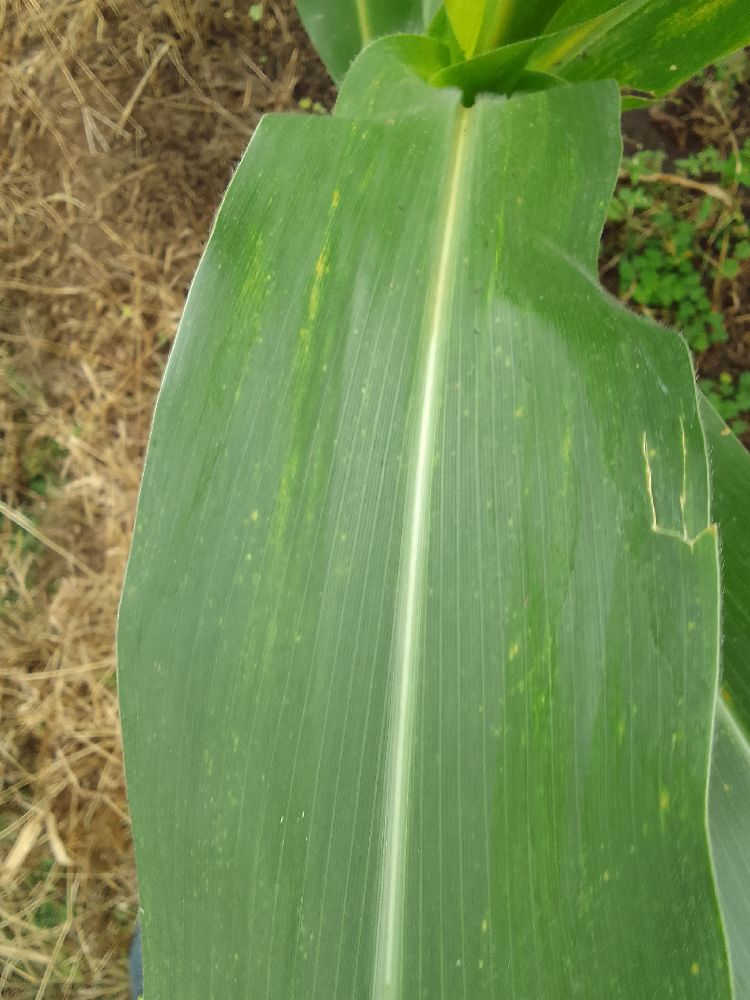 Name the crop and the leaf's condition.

maize, healthy
